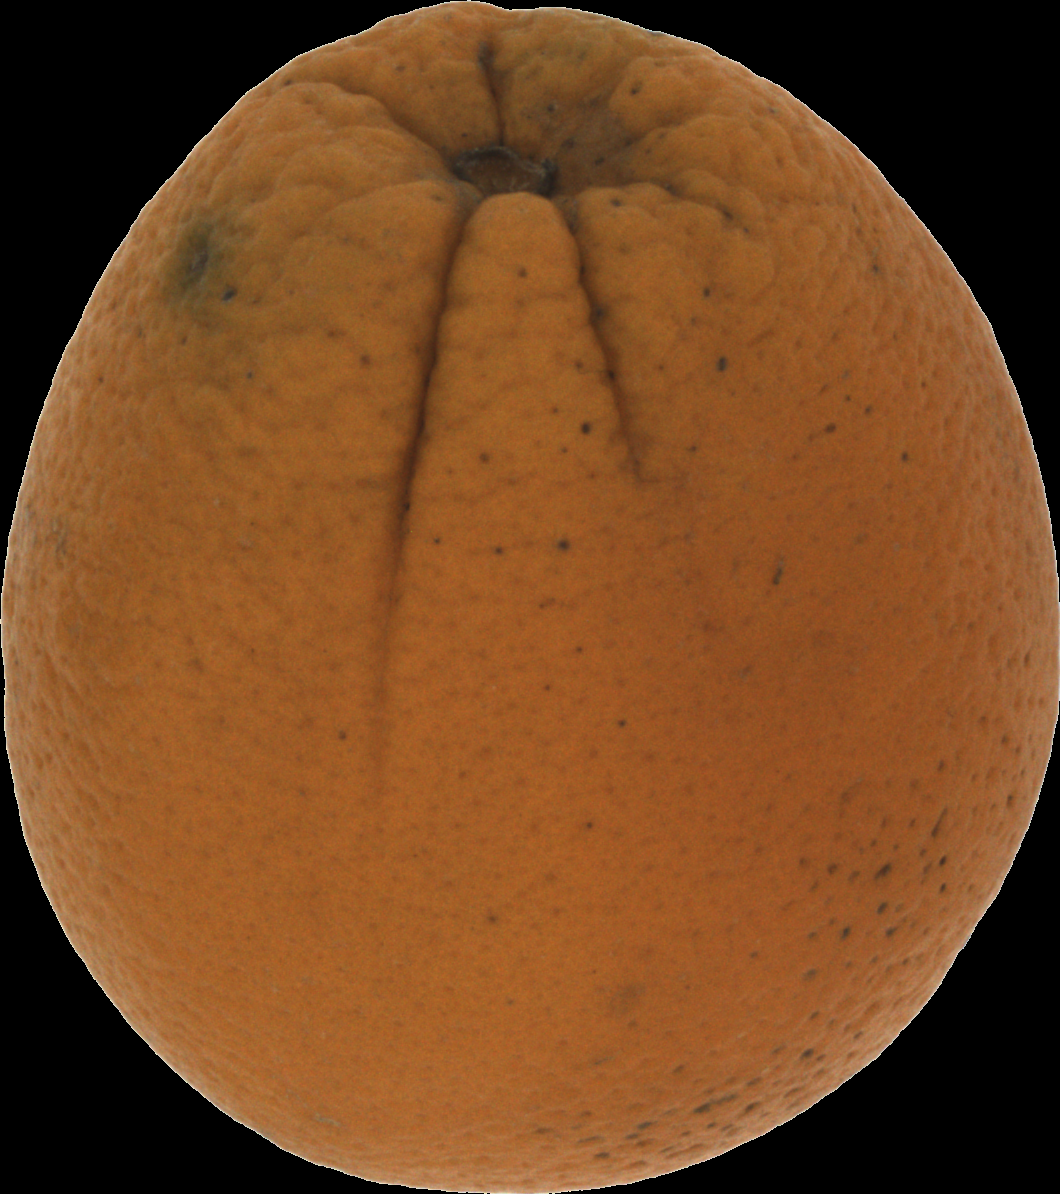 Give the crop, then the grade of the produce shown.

orange, bad
